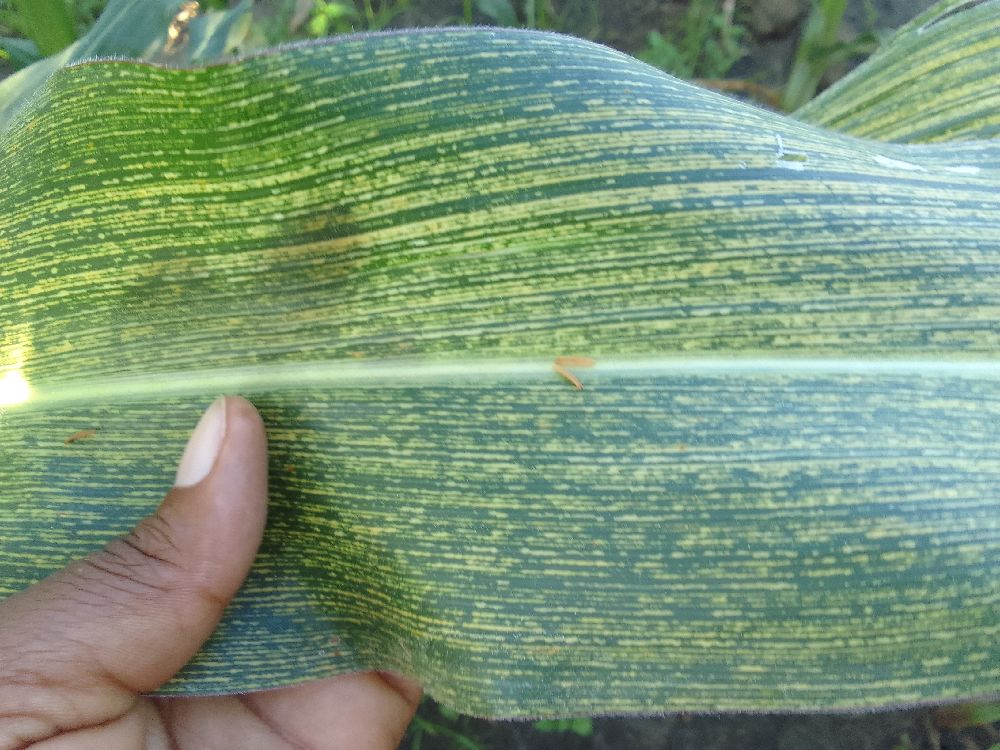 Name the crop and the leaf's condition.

maize, maize streak virus
